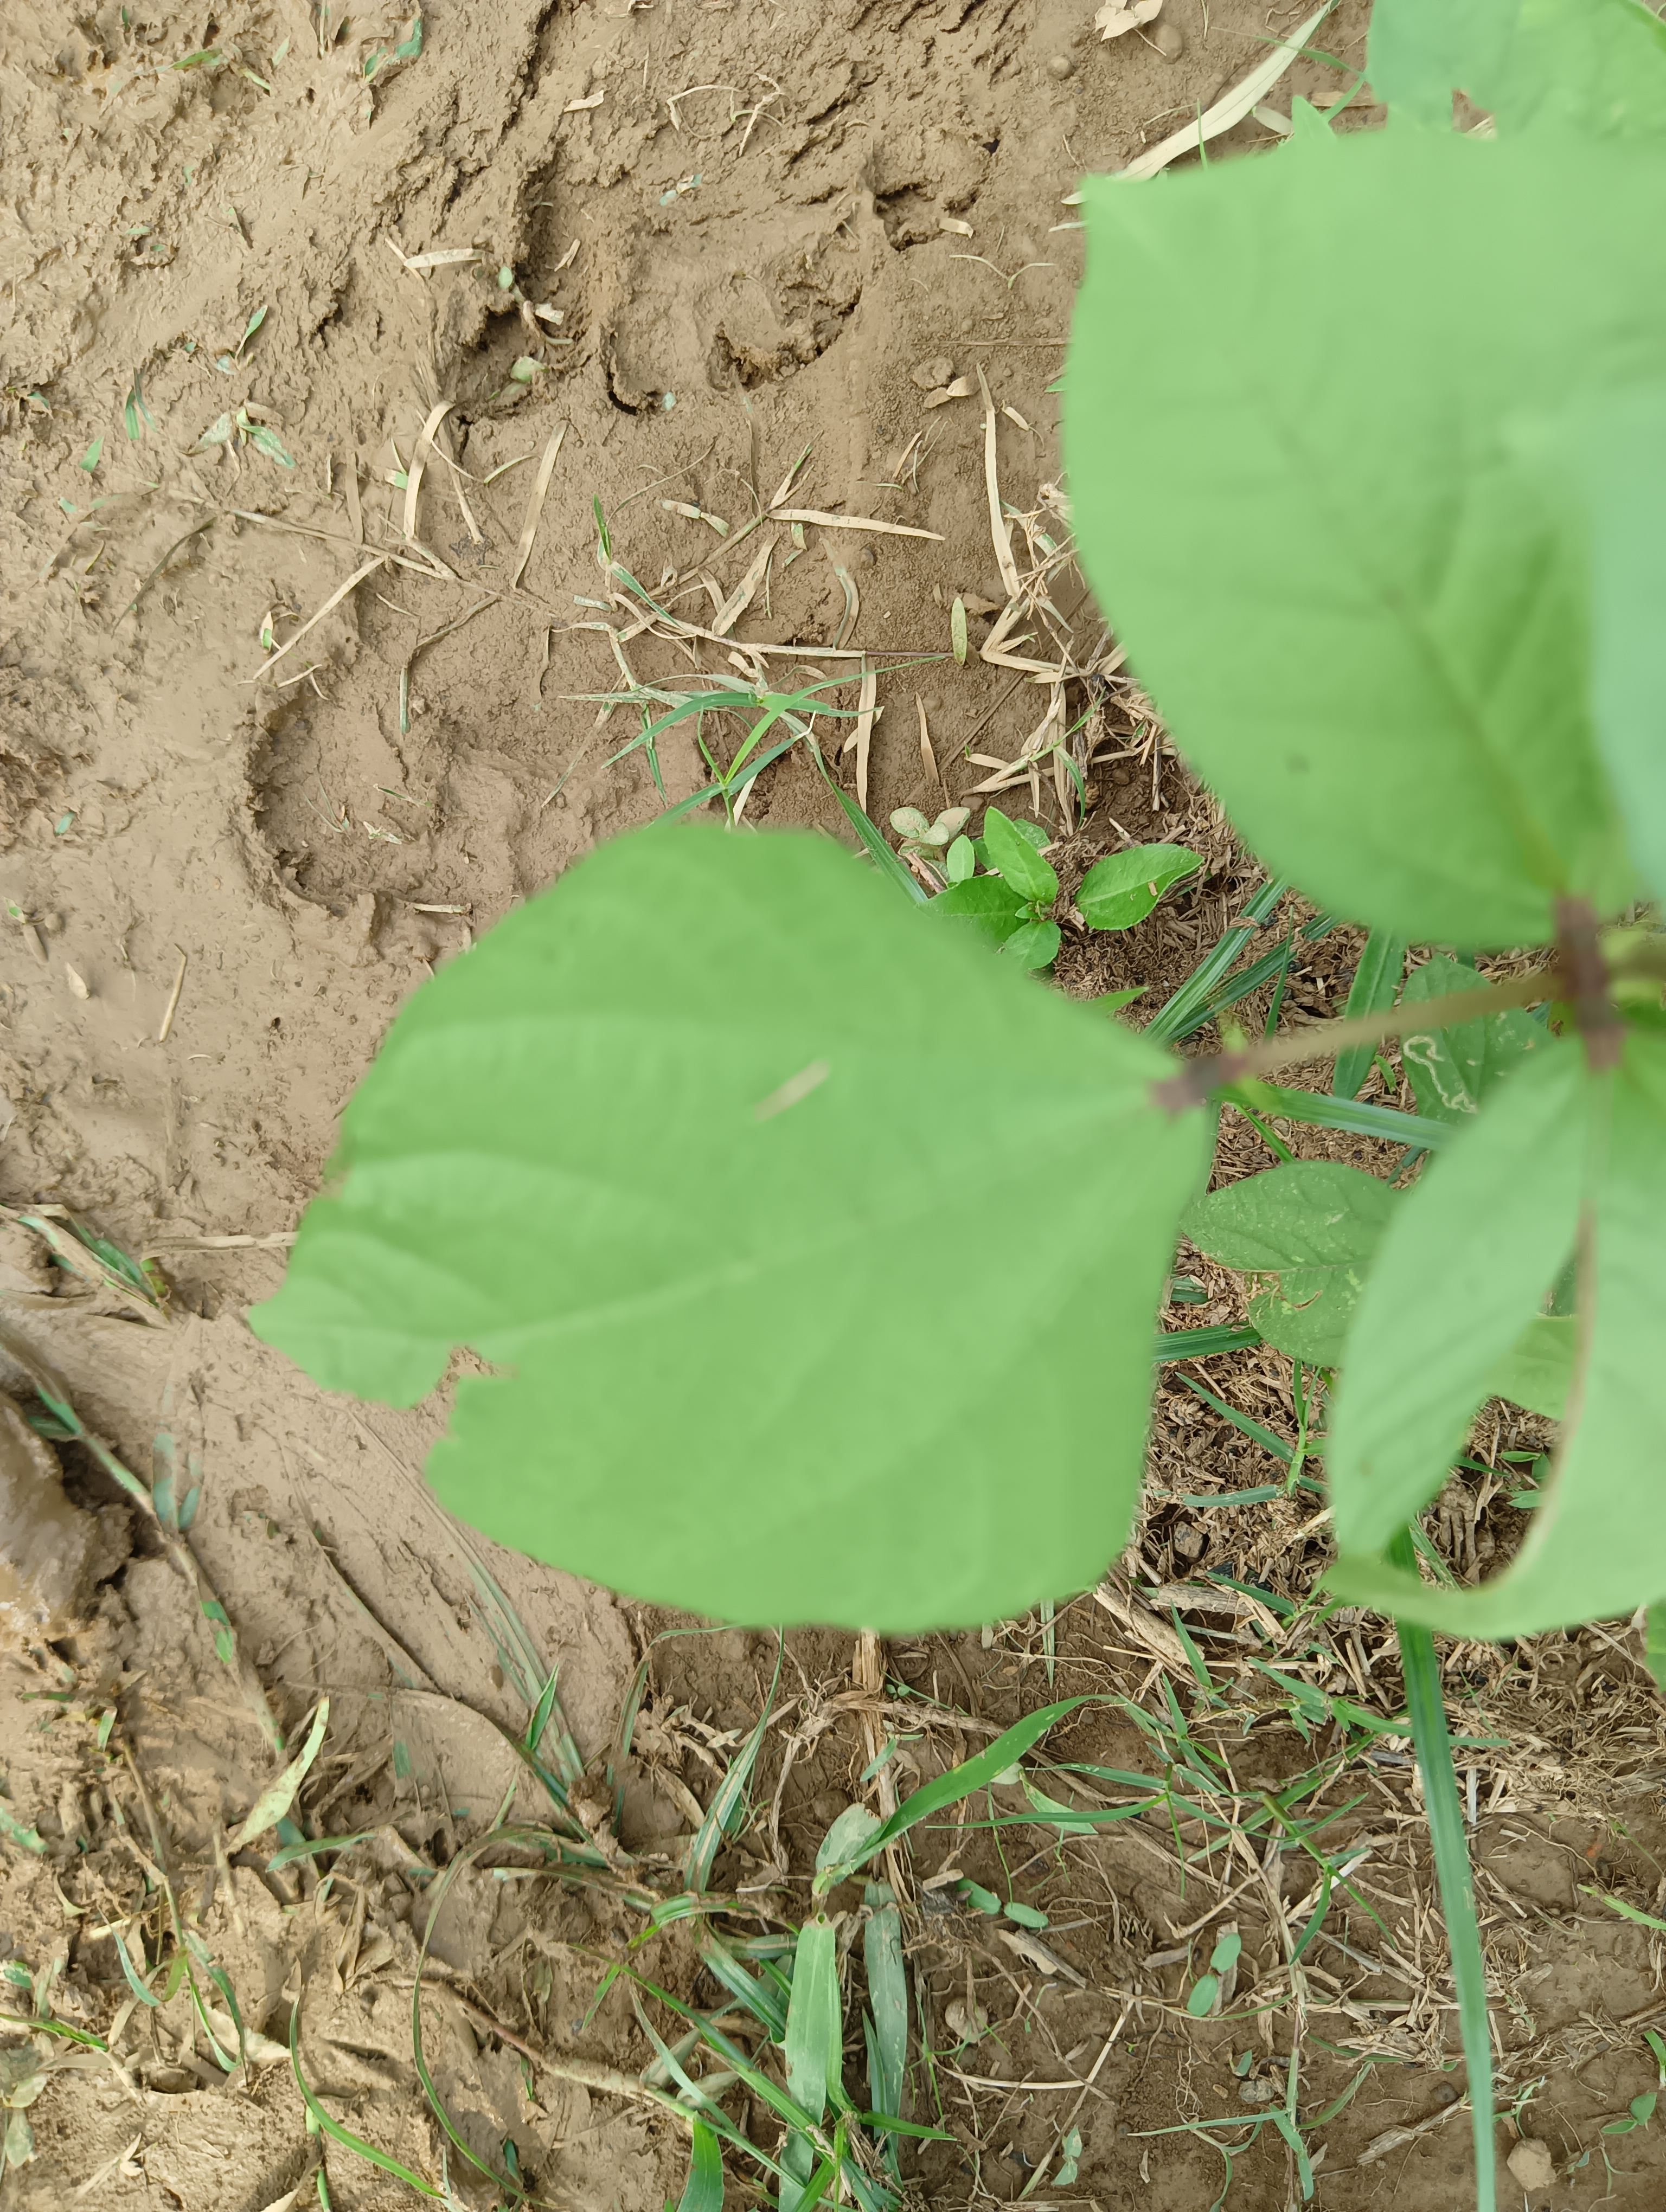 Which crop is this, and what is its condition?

mungbean, healthy
